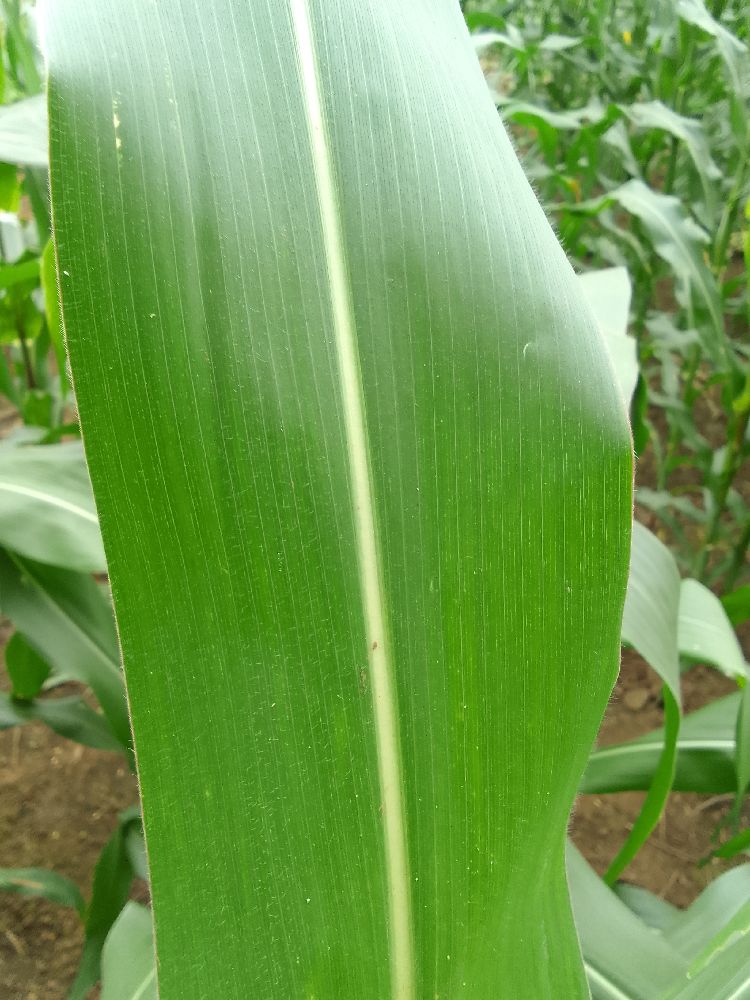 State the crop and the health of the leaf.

maize, healthy
